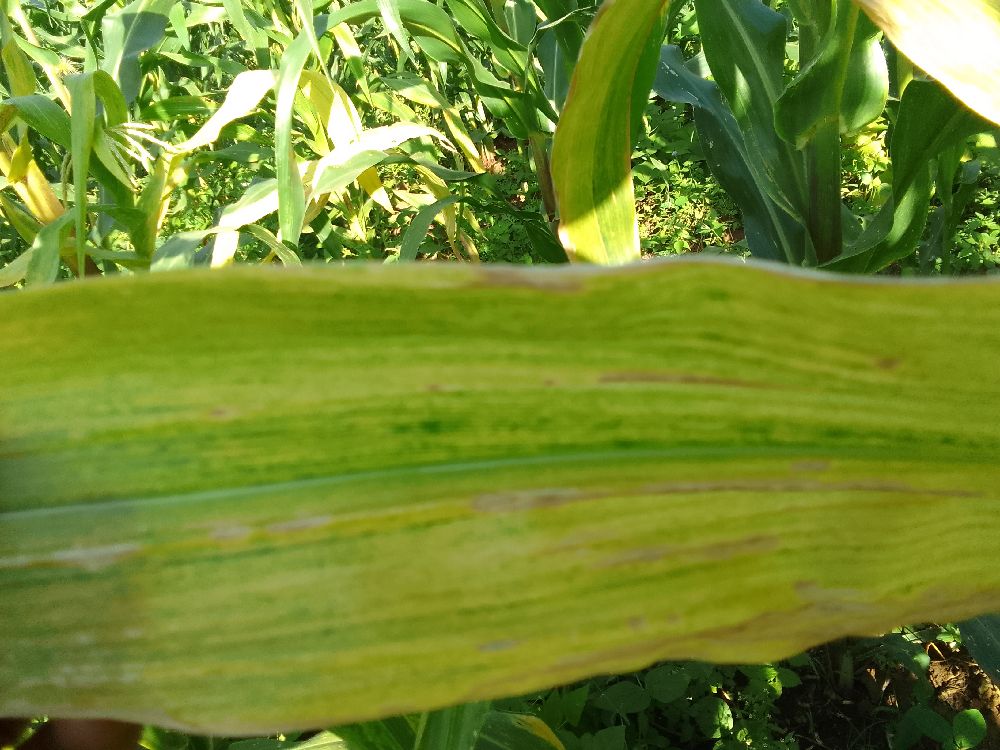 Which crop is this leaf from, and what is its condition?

maize, maize lethal necrosis
